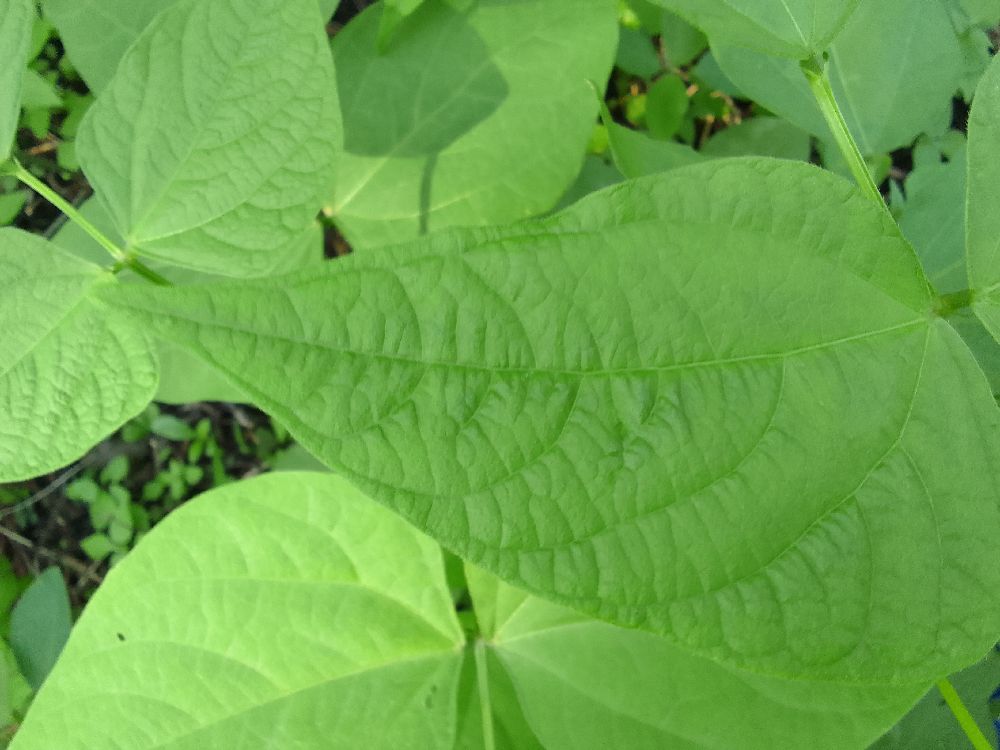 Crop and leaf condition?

common bean, healthy
